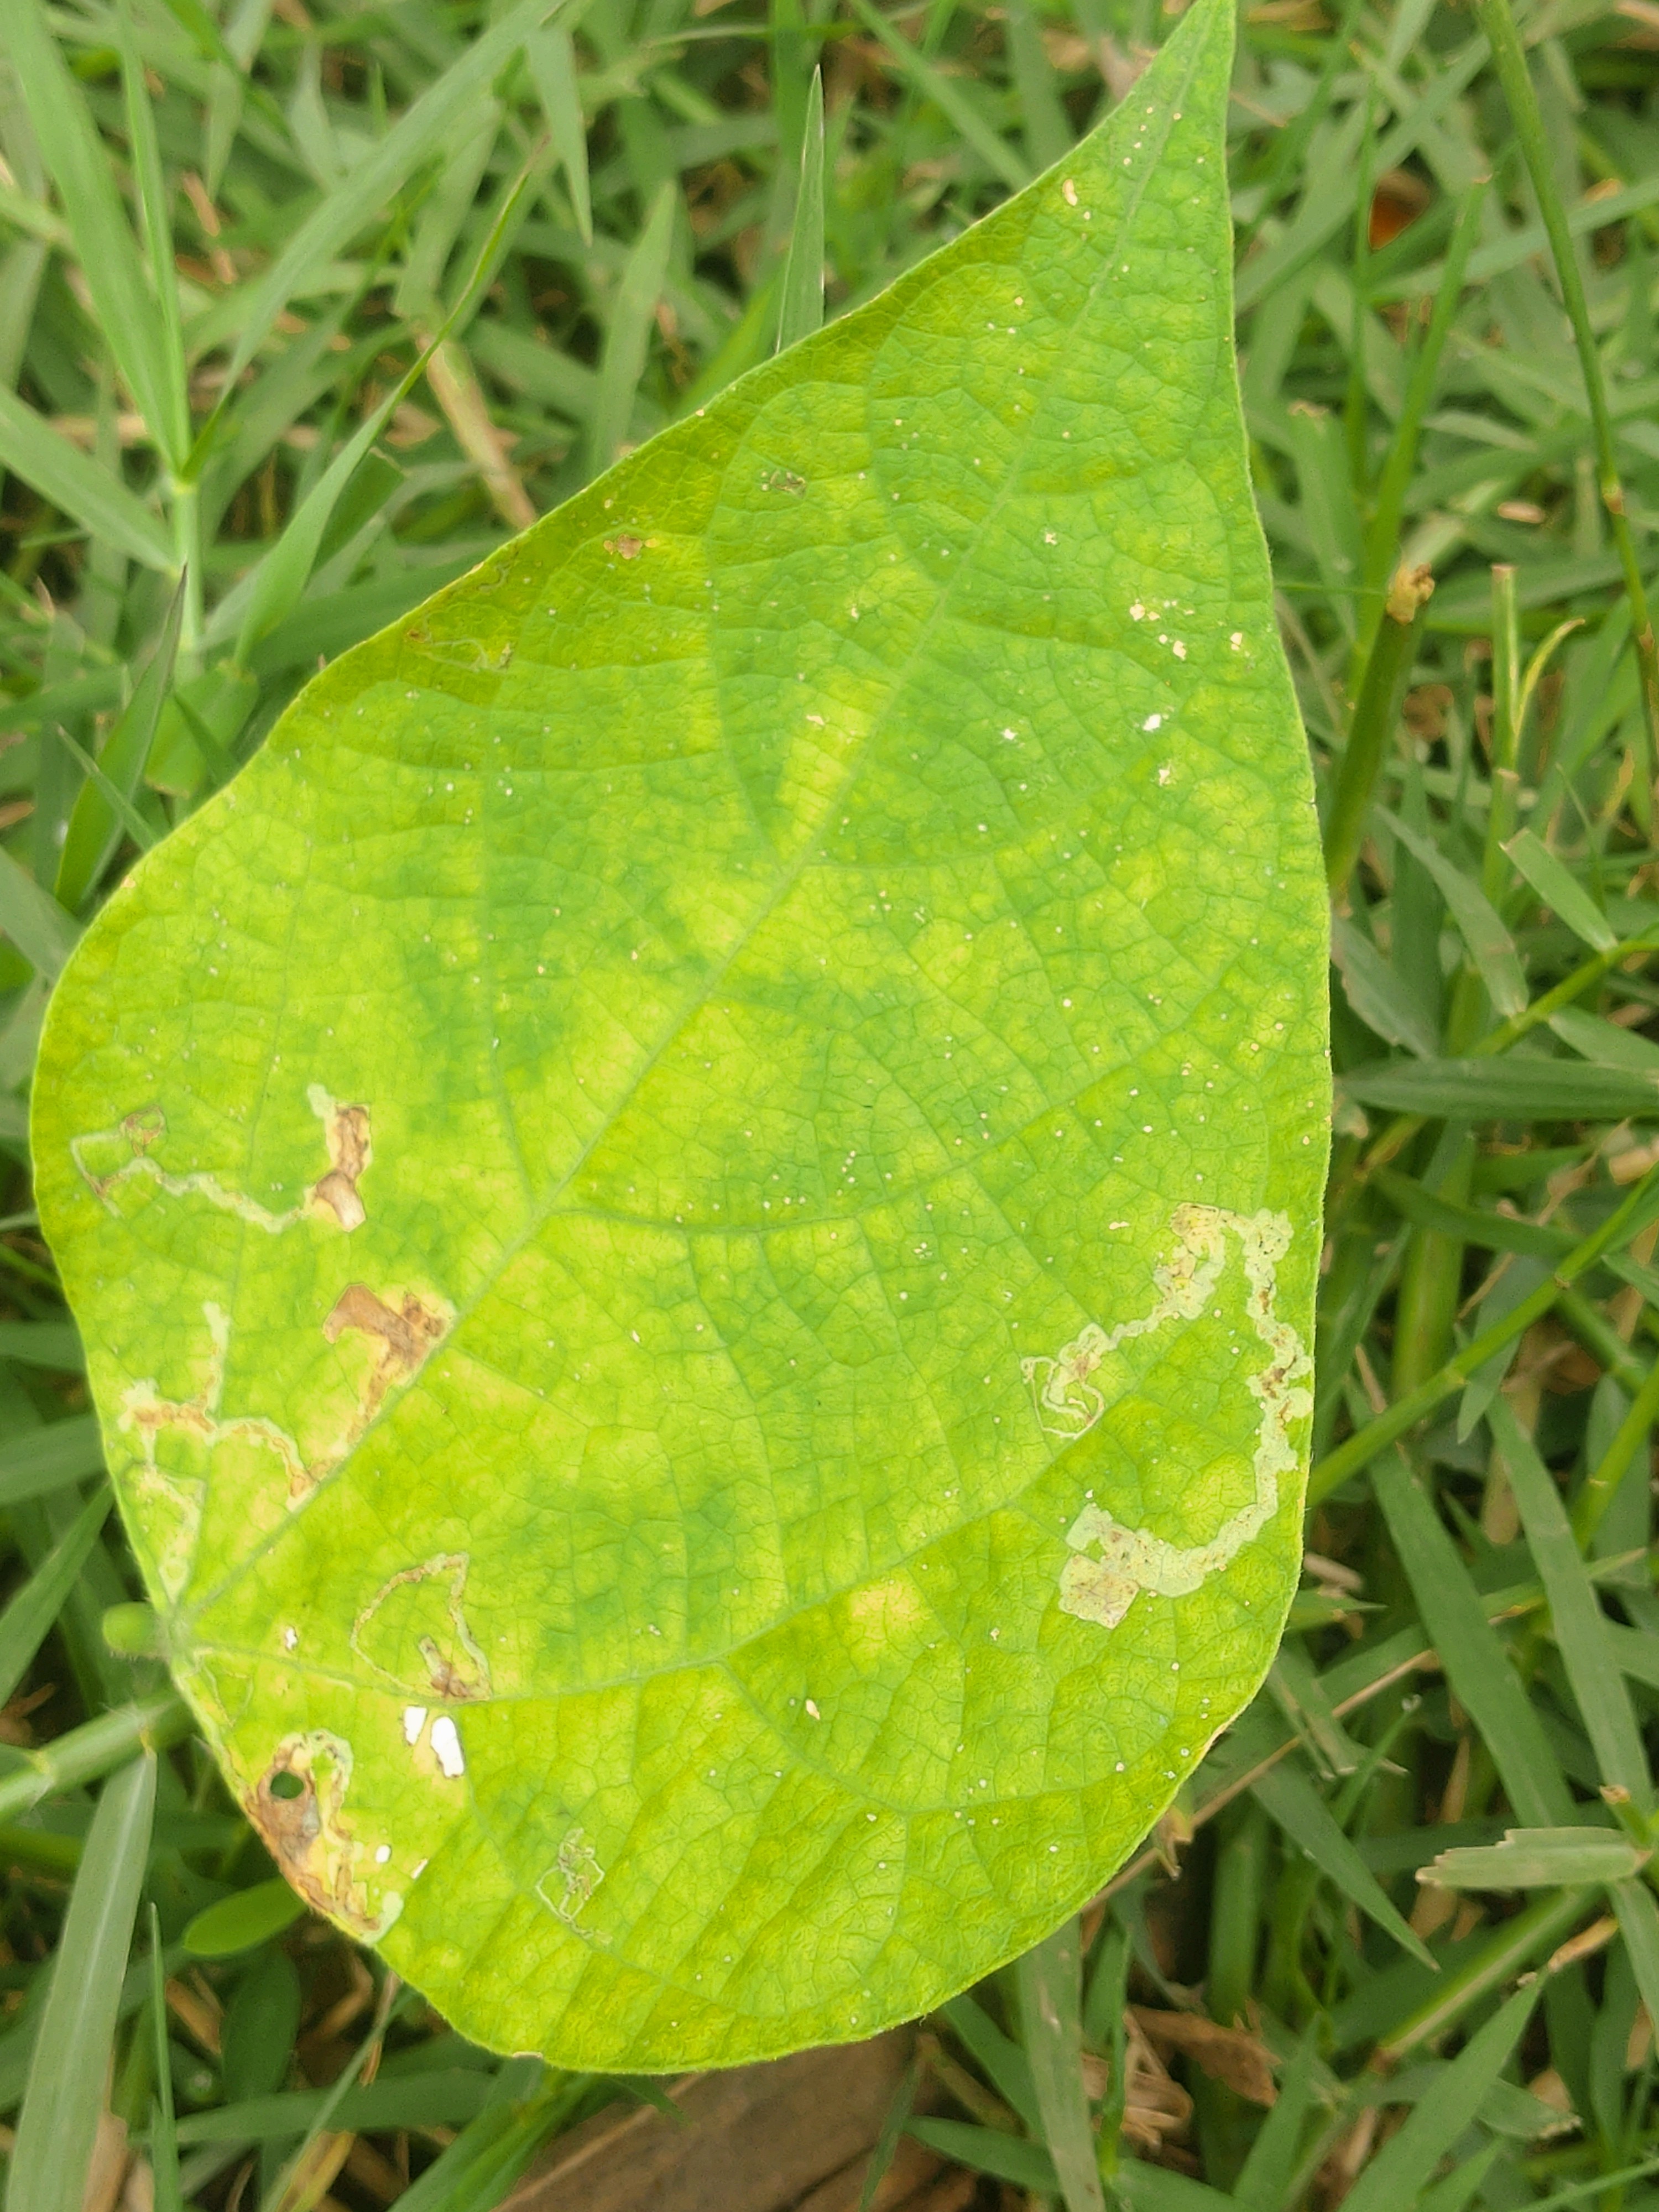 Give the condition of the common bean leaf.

rust
